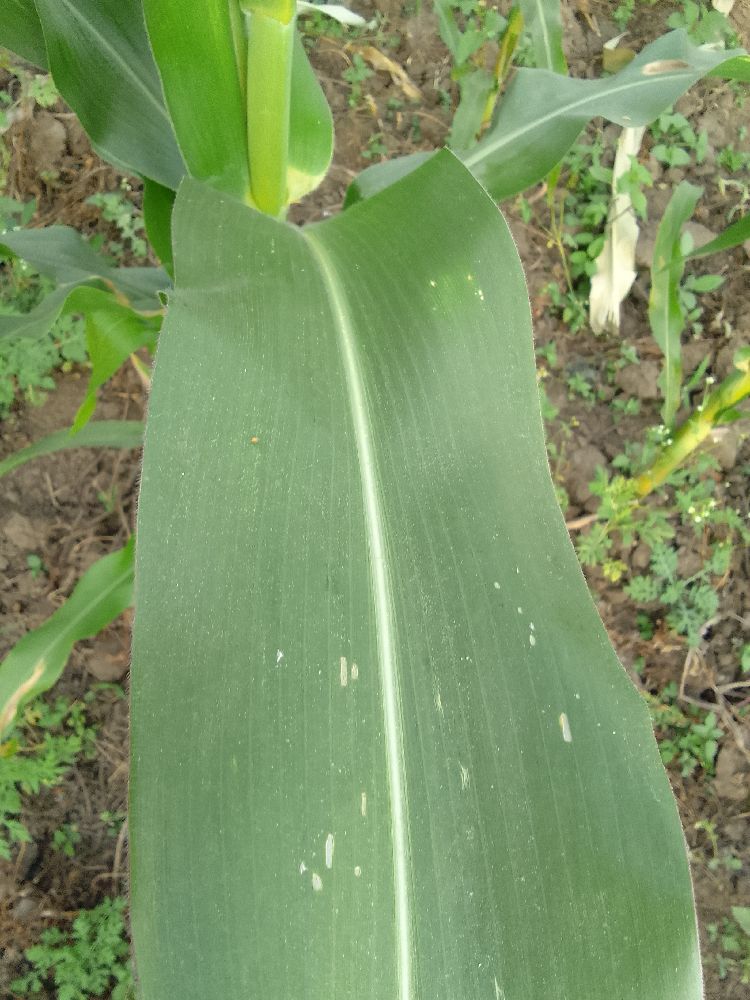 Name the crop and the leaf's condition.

maize, healthy
